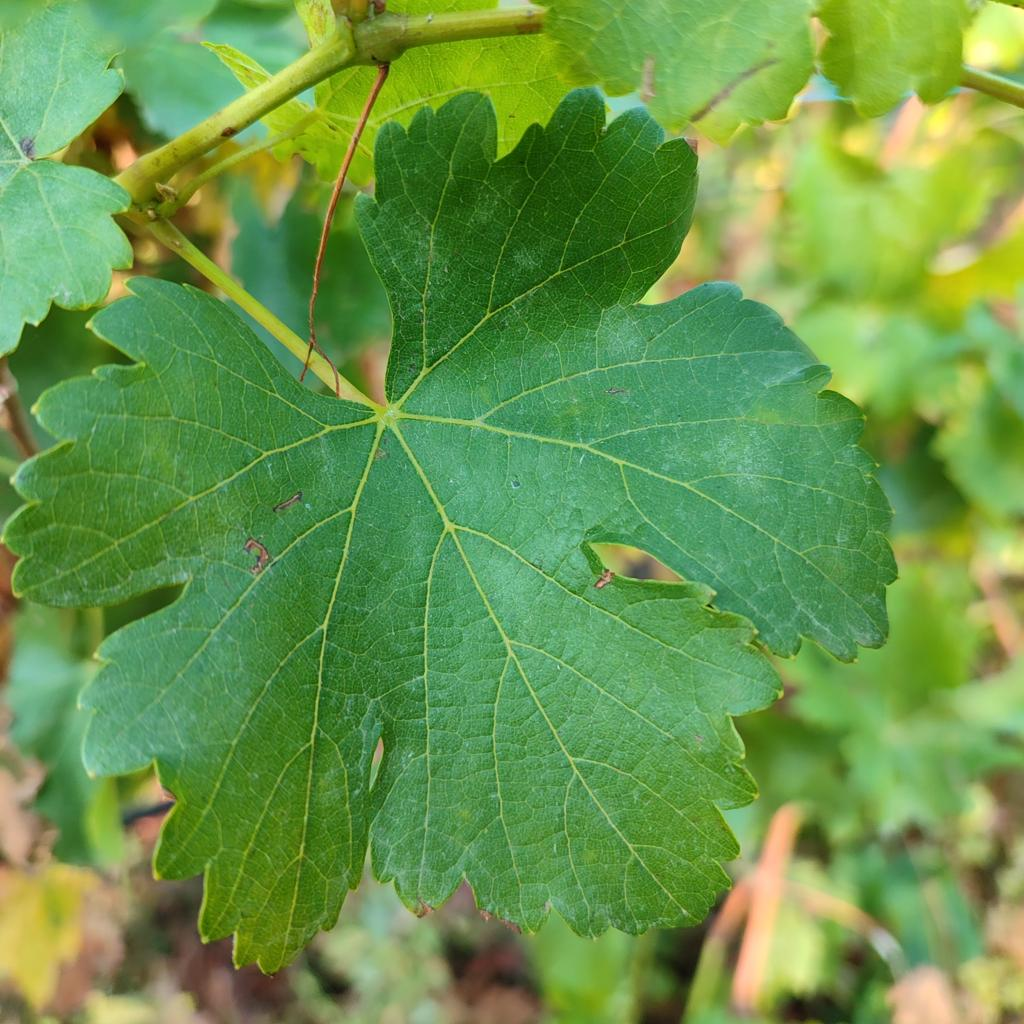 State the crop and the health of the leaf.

grapevine, powdery mildew
